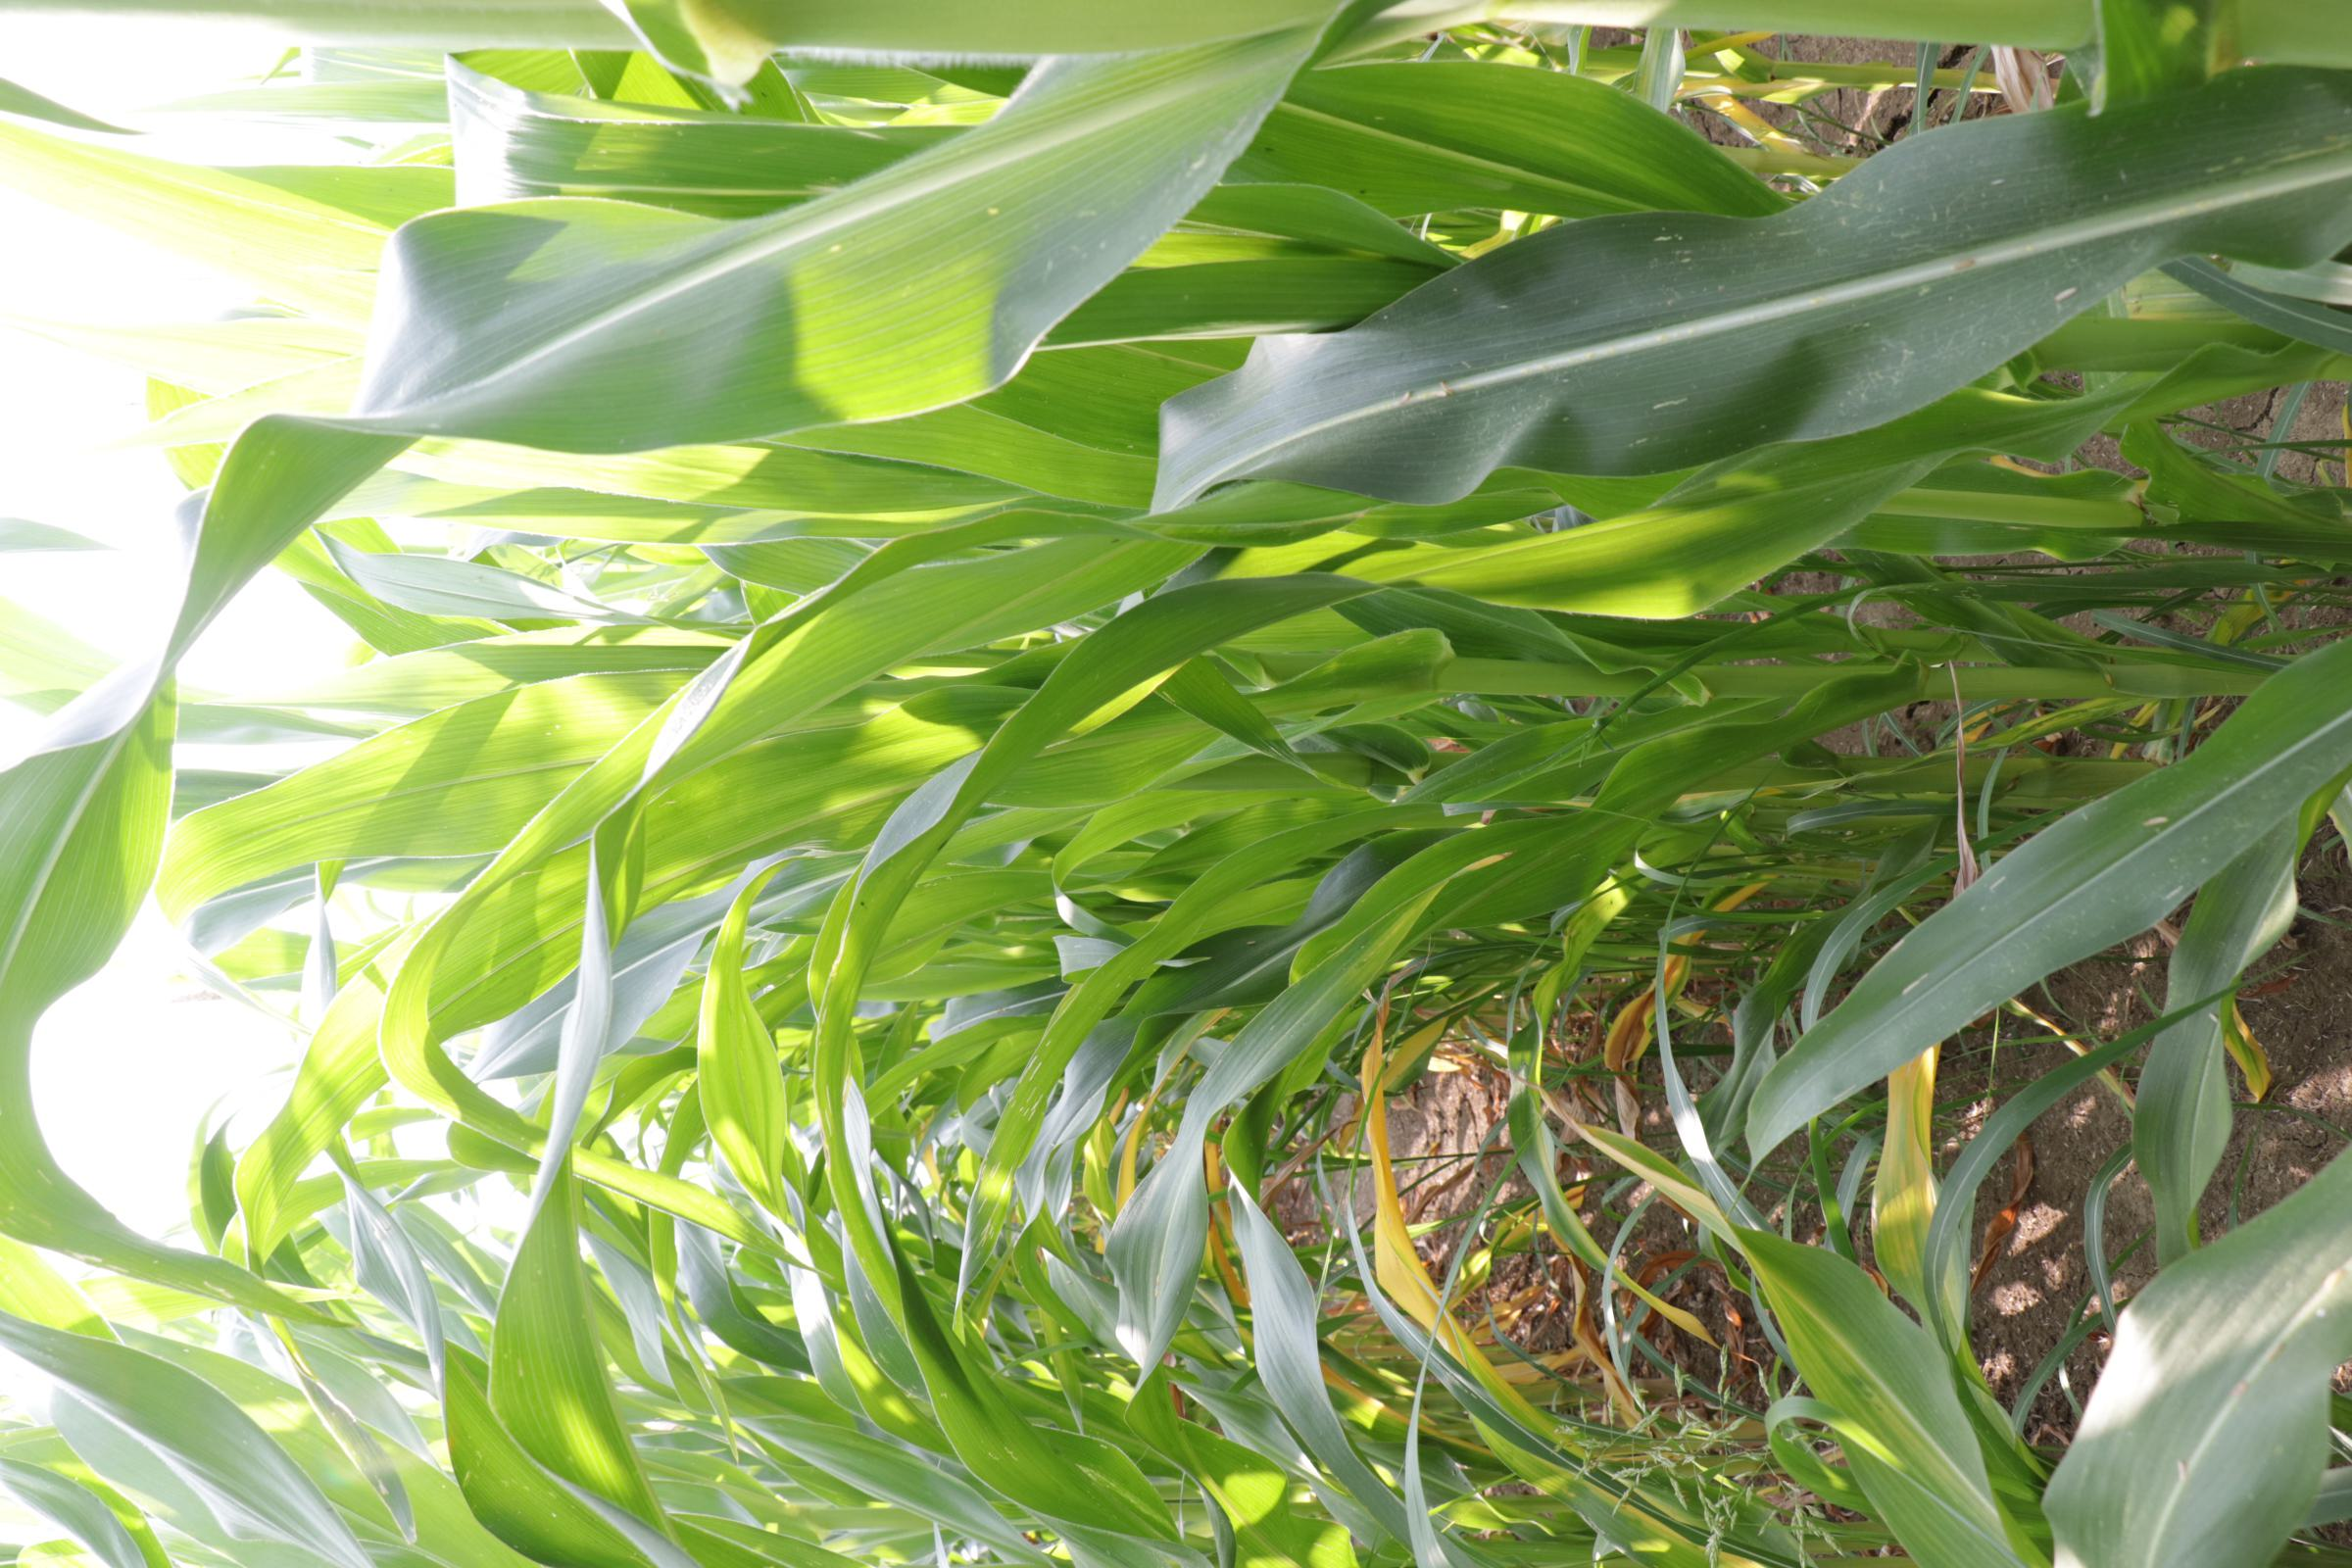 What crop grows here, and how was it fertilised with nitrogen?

maize, full nitrogen fertilisation
